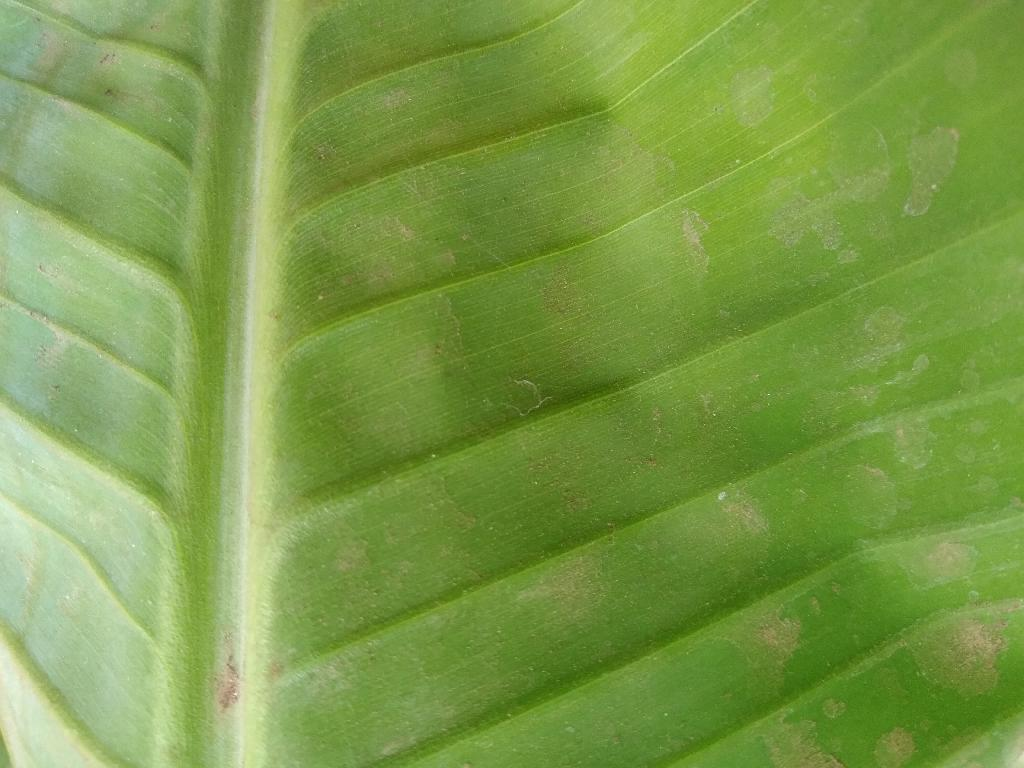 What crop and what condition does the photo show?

banana, healthy
